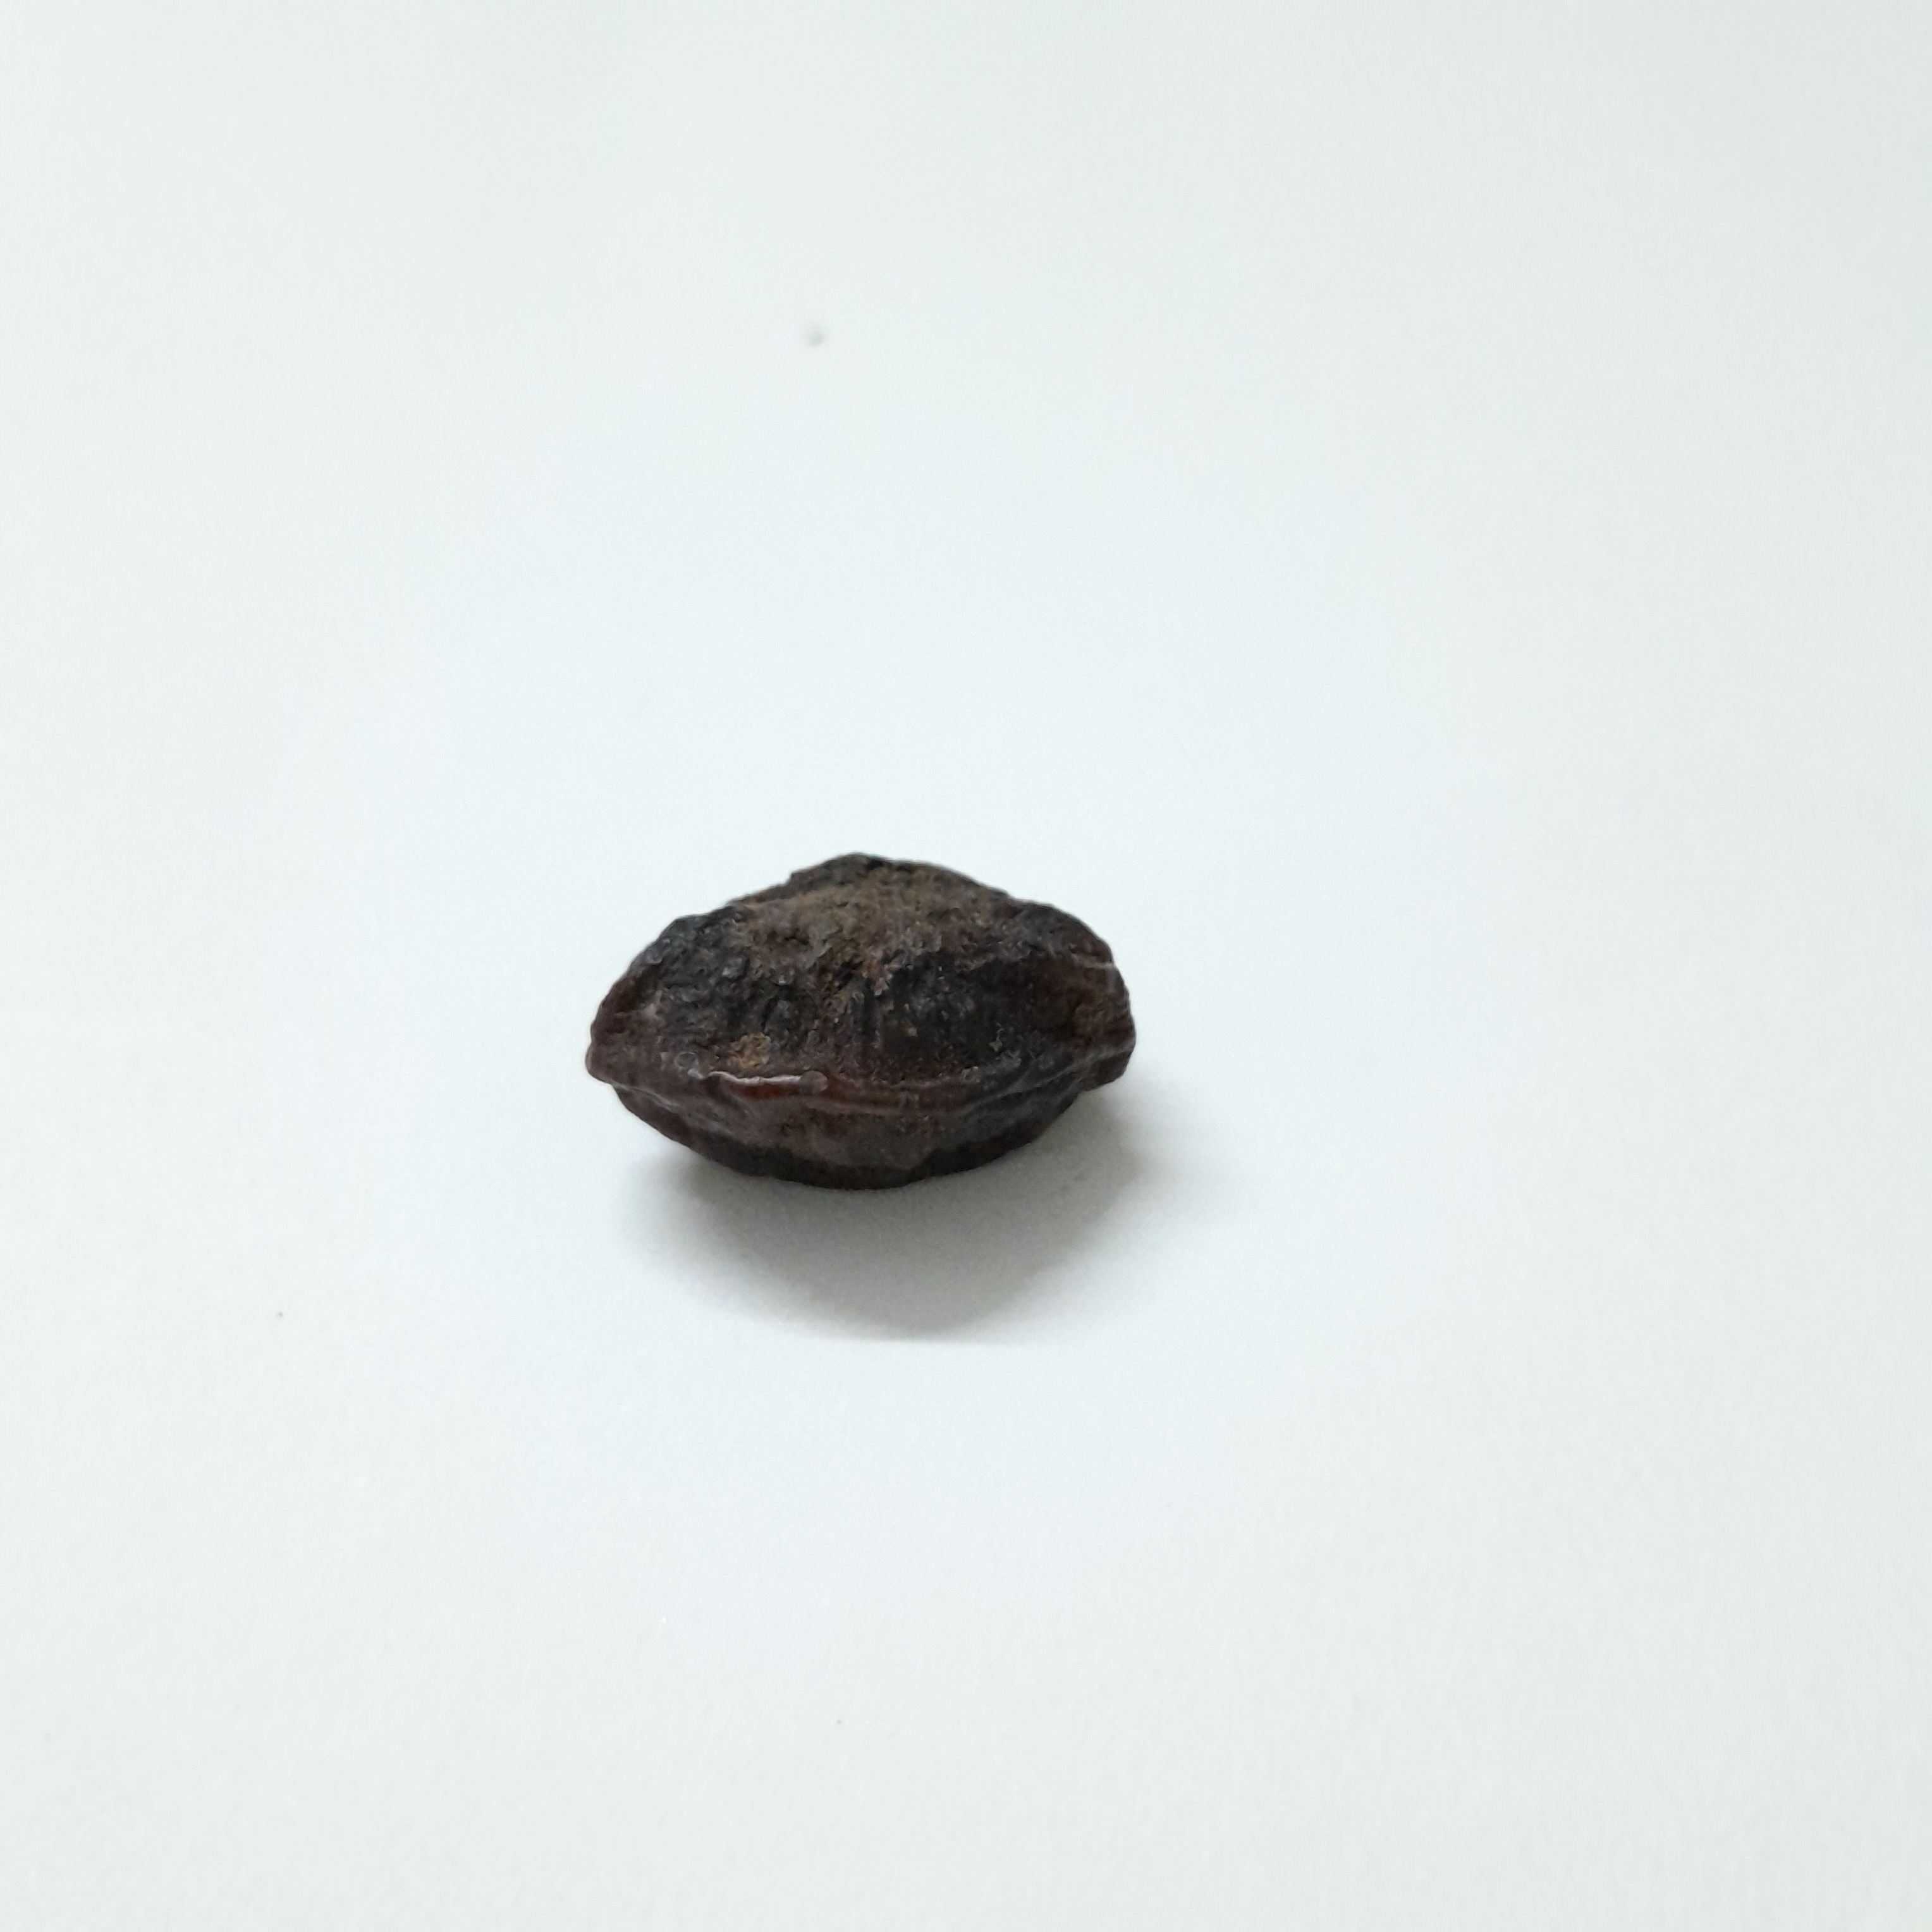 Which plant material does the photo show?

kadukharik
